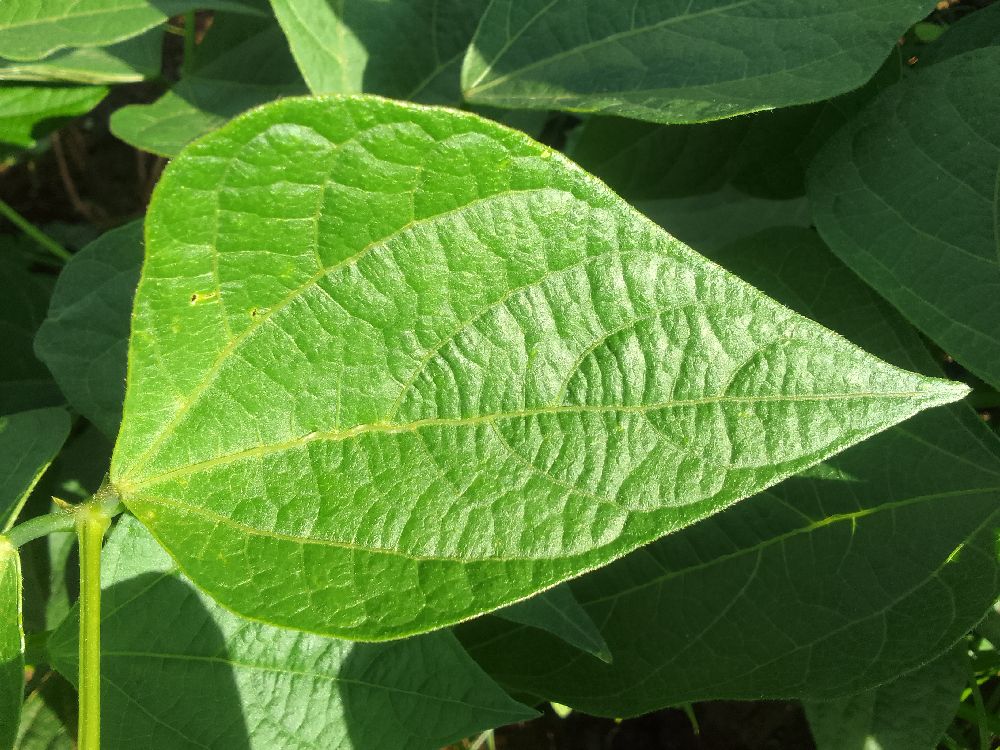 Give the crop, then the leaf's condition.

common bean, healthy
